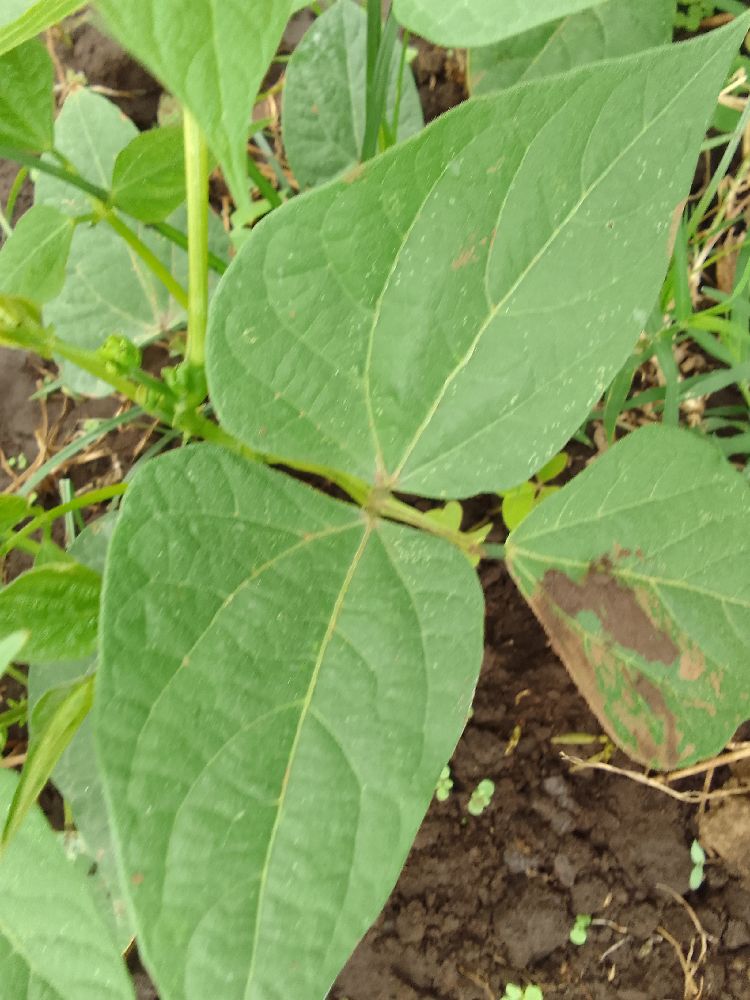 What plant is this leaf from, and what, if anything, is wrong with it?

common bean, healthy
